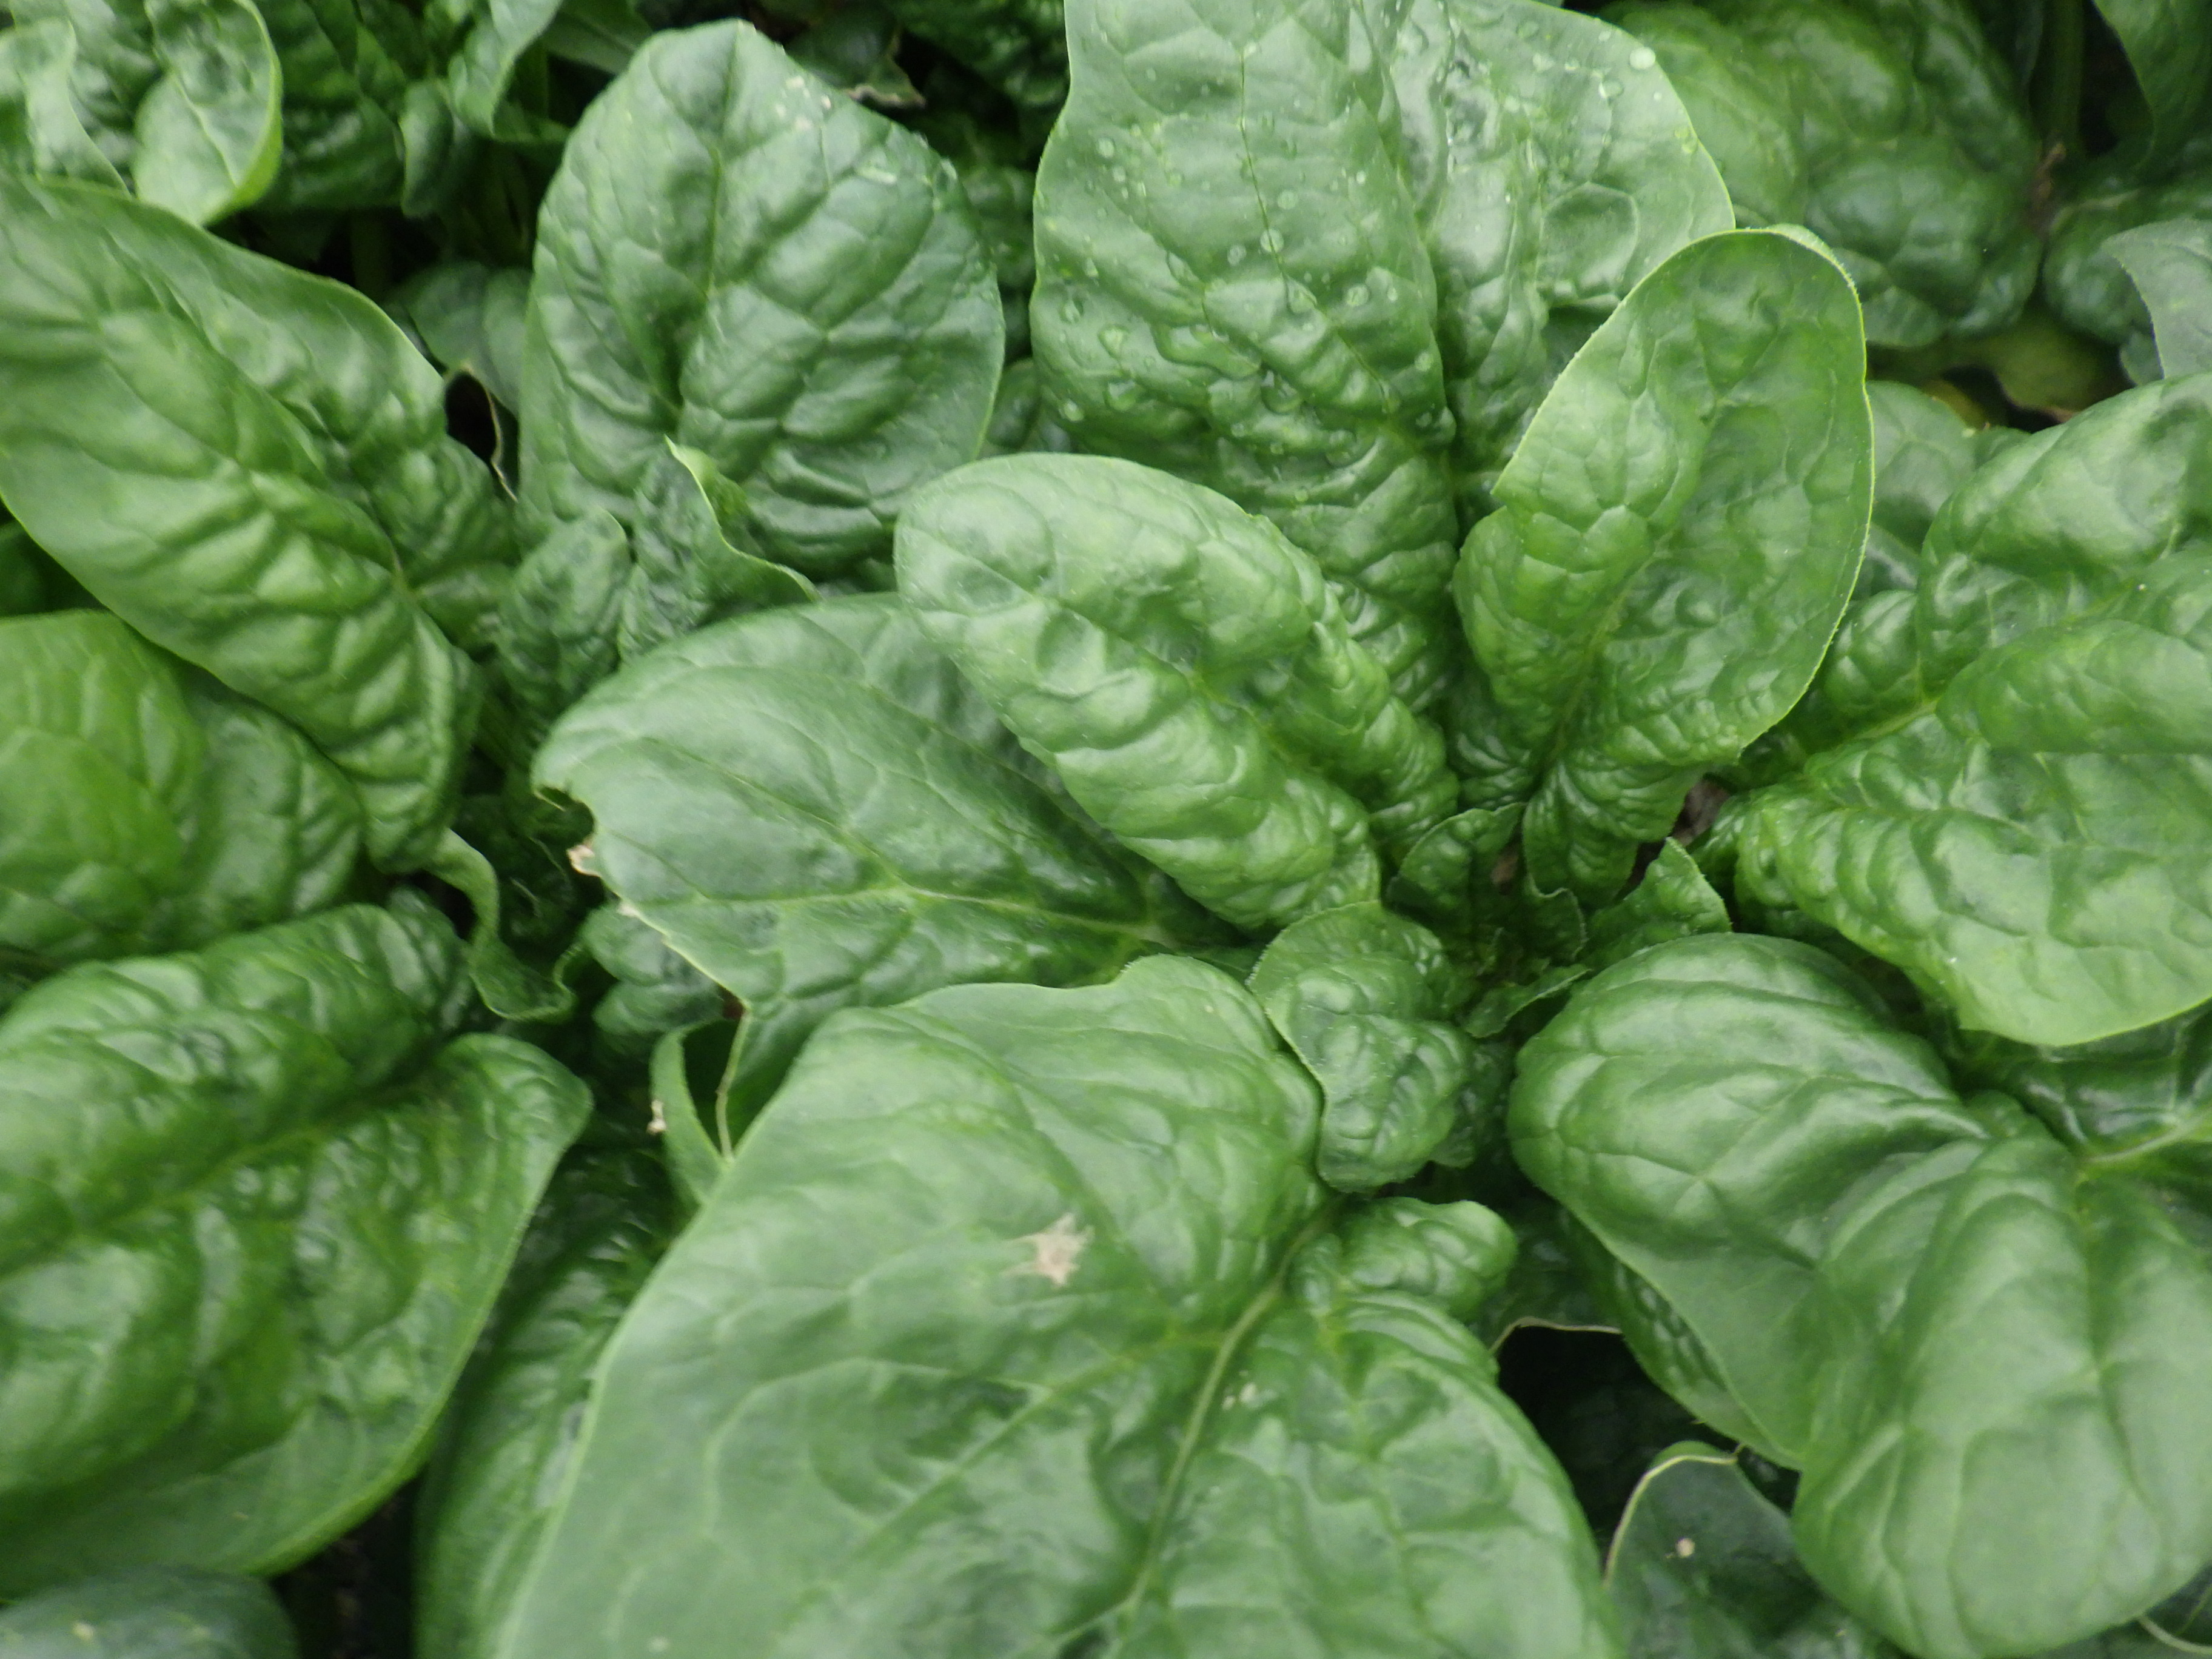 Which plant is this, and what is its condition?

spinach, mechanical damage
